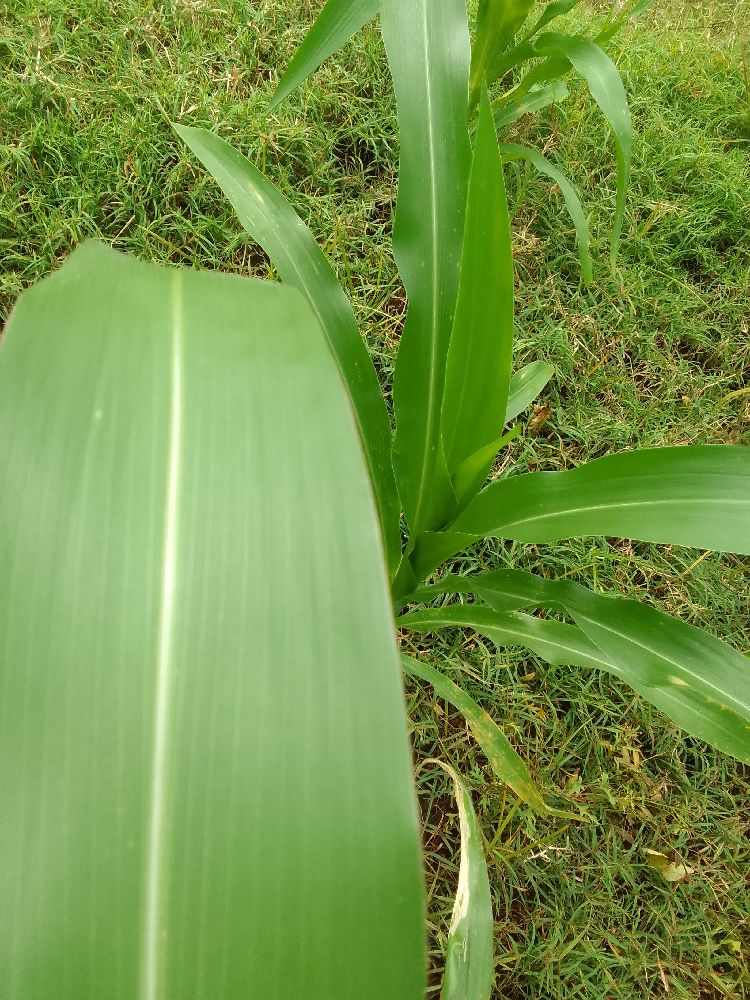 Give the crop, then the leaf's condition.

maize, healthy
